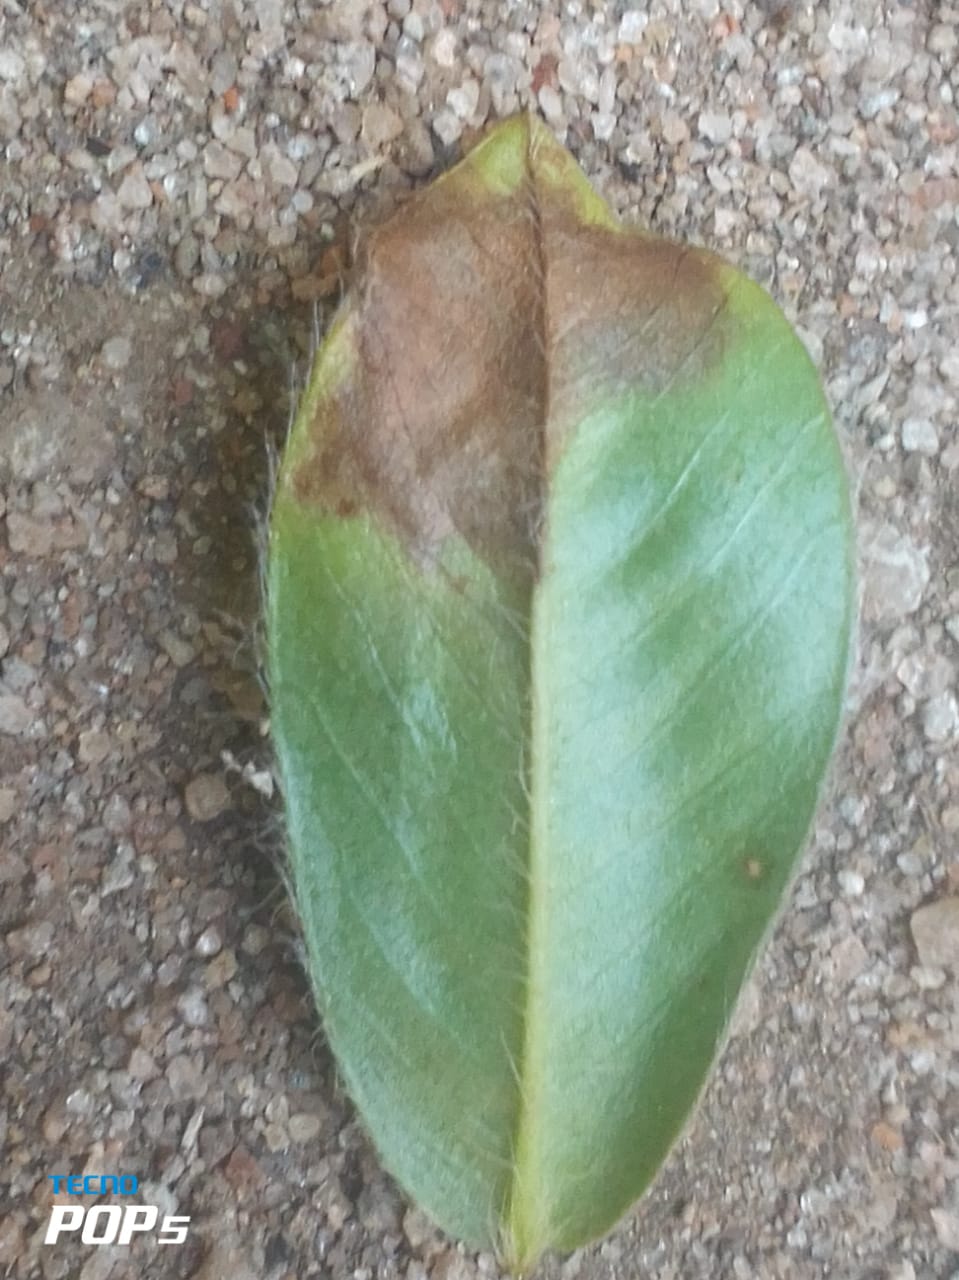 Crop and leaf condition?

peanut, phoma arachidicola
